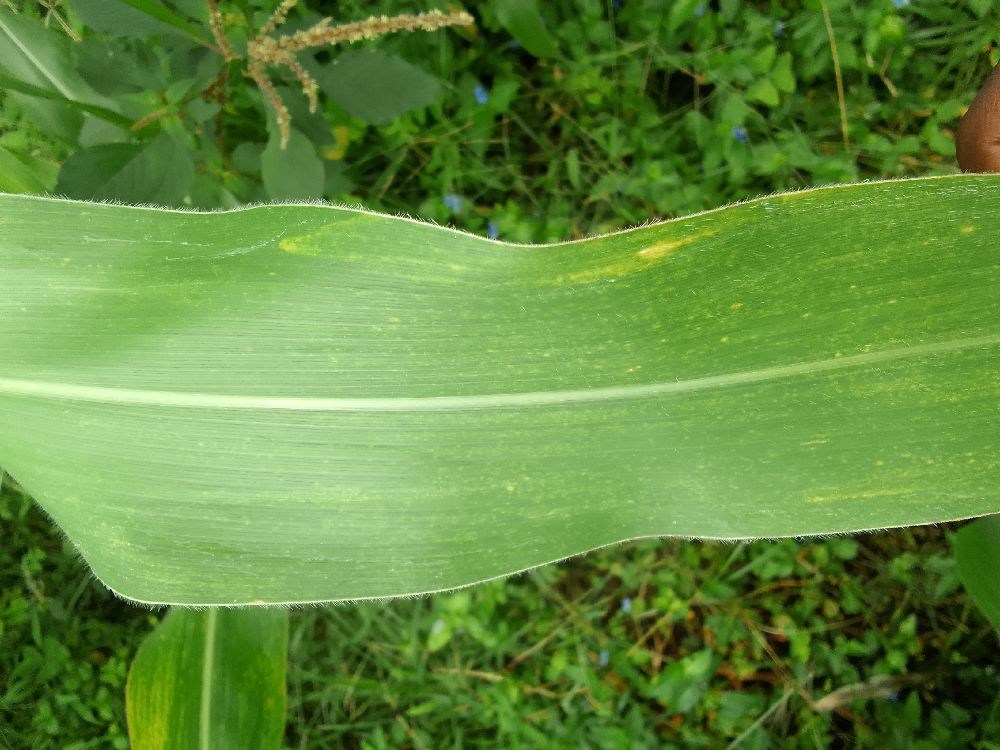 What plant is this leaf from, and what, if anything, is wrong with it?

maize, maize lethal necrosis
